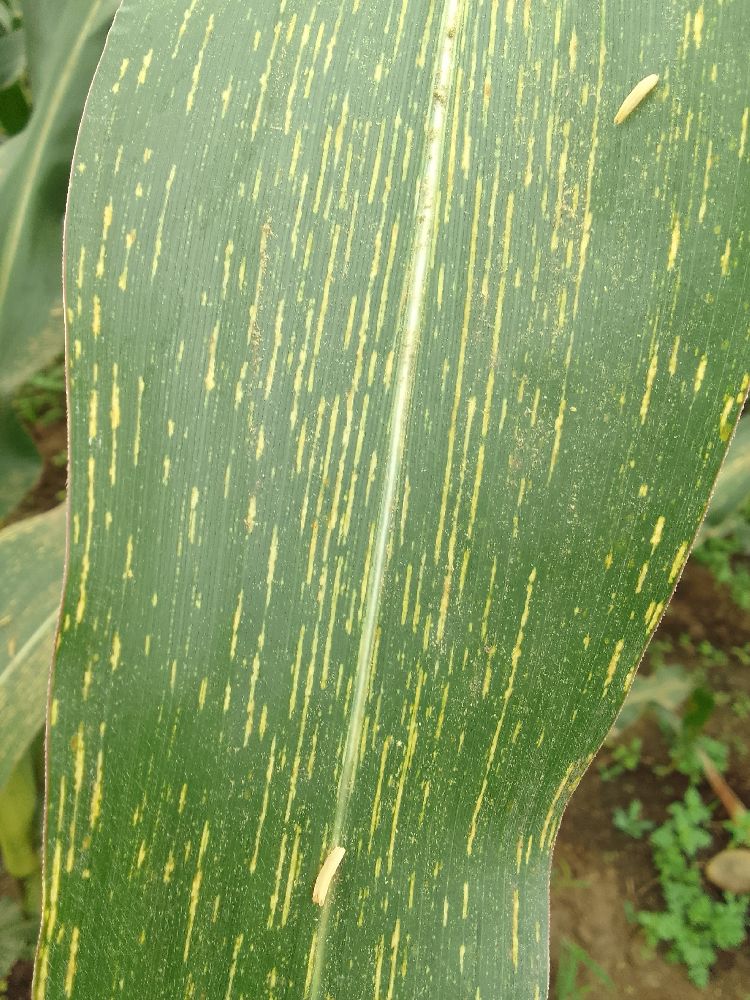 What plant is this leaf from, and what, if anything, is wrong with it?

maize, maize streak virus
